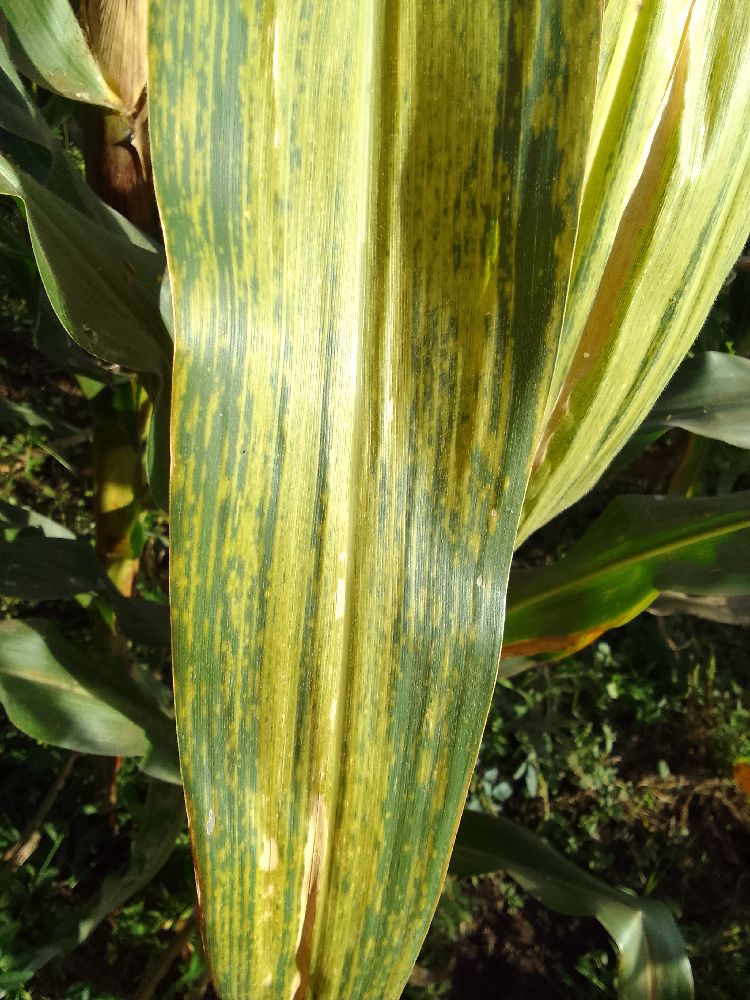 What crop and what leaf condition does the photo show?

maize, maize lethal necrosis
